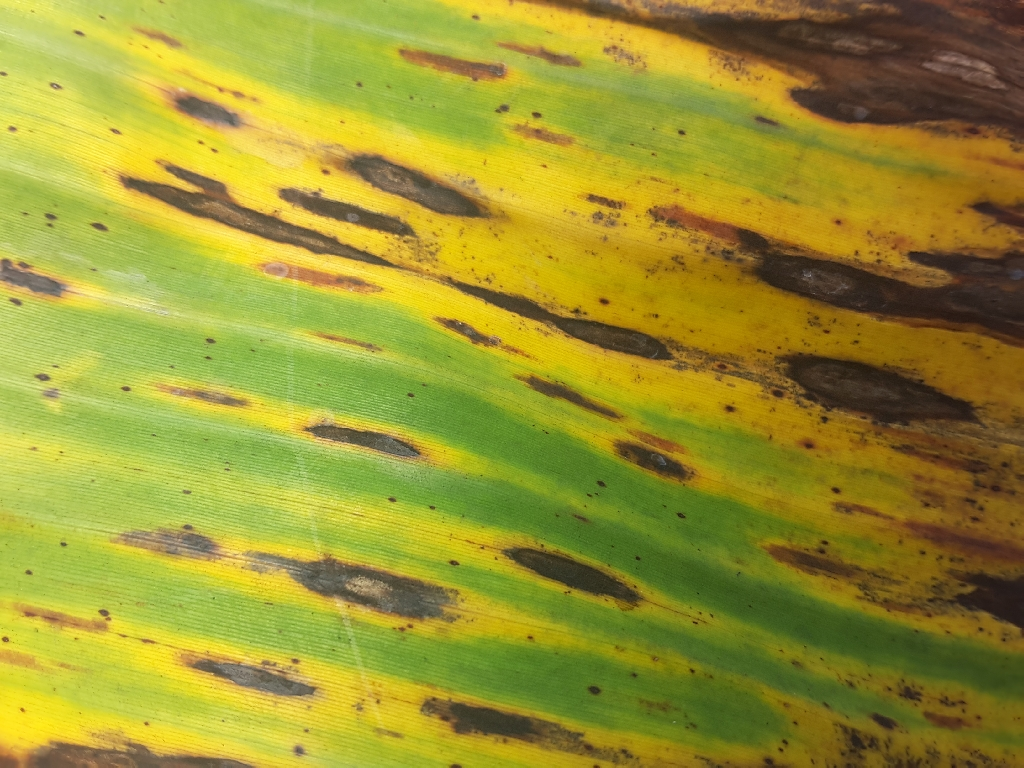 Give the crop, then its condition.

banana, black sigatoka
